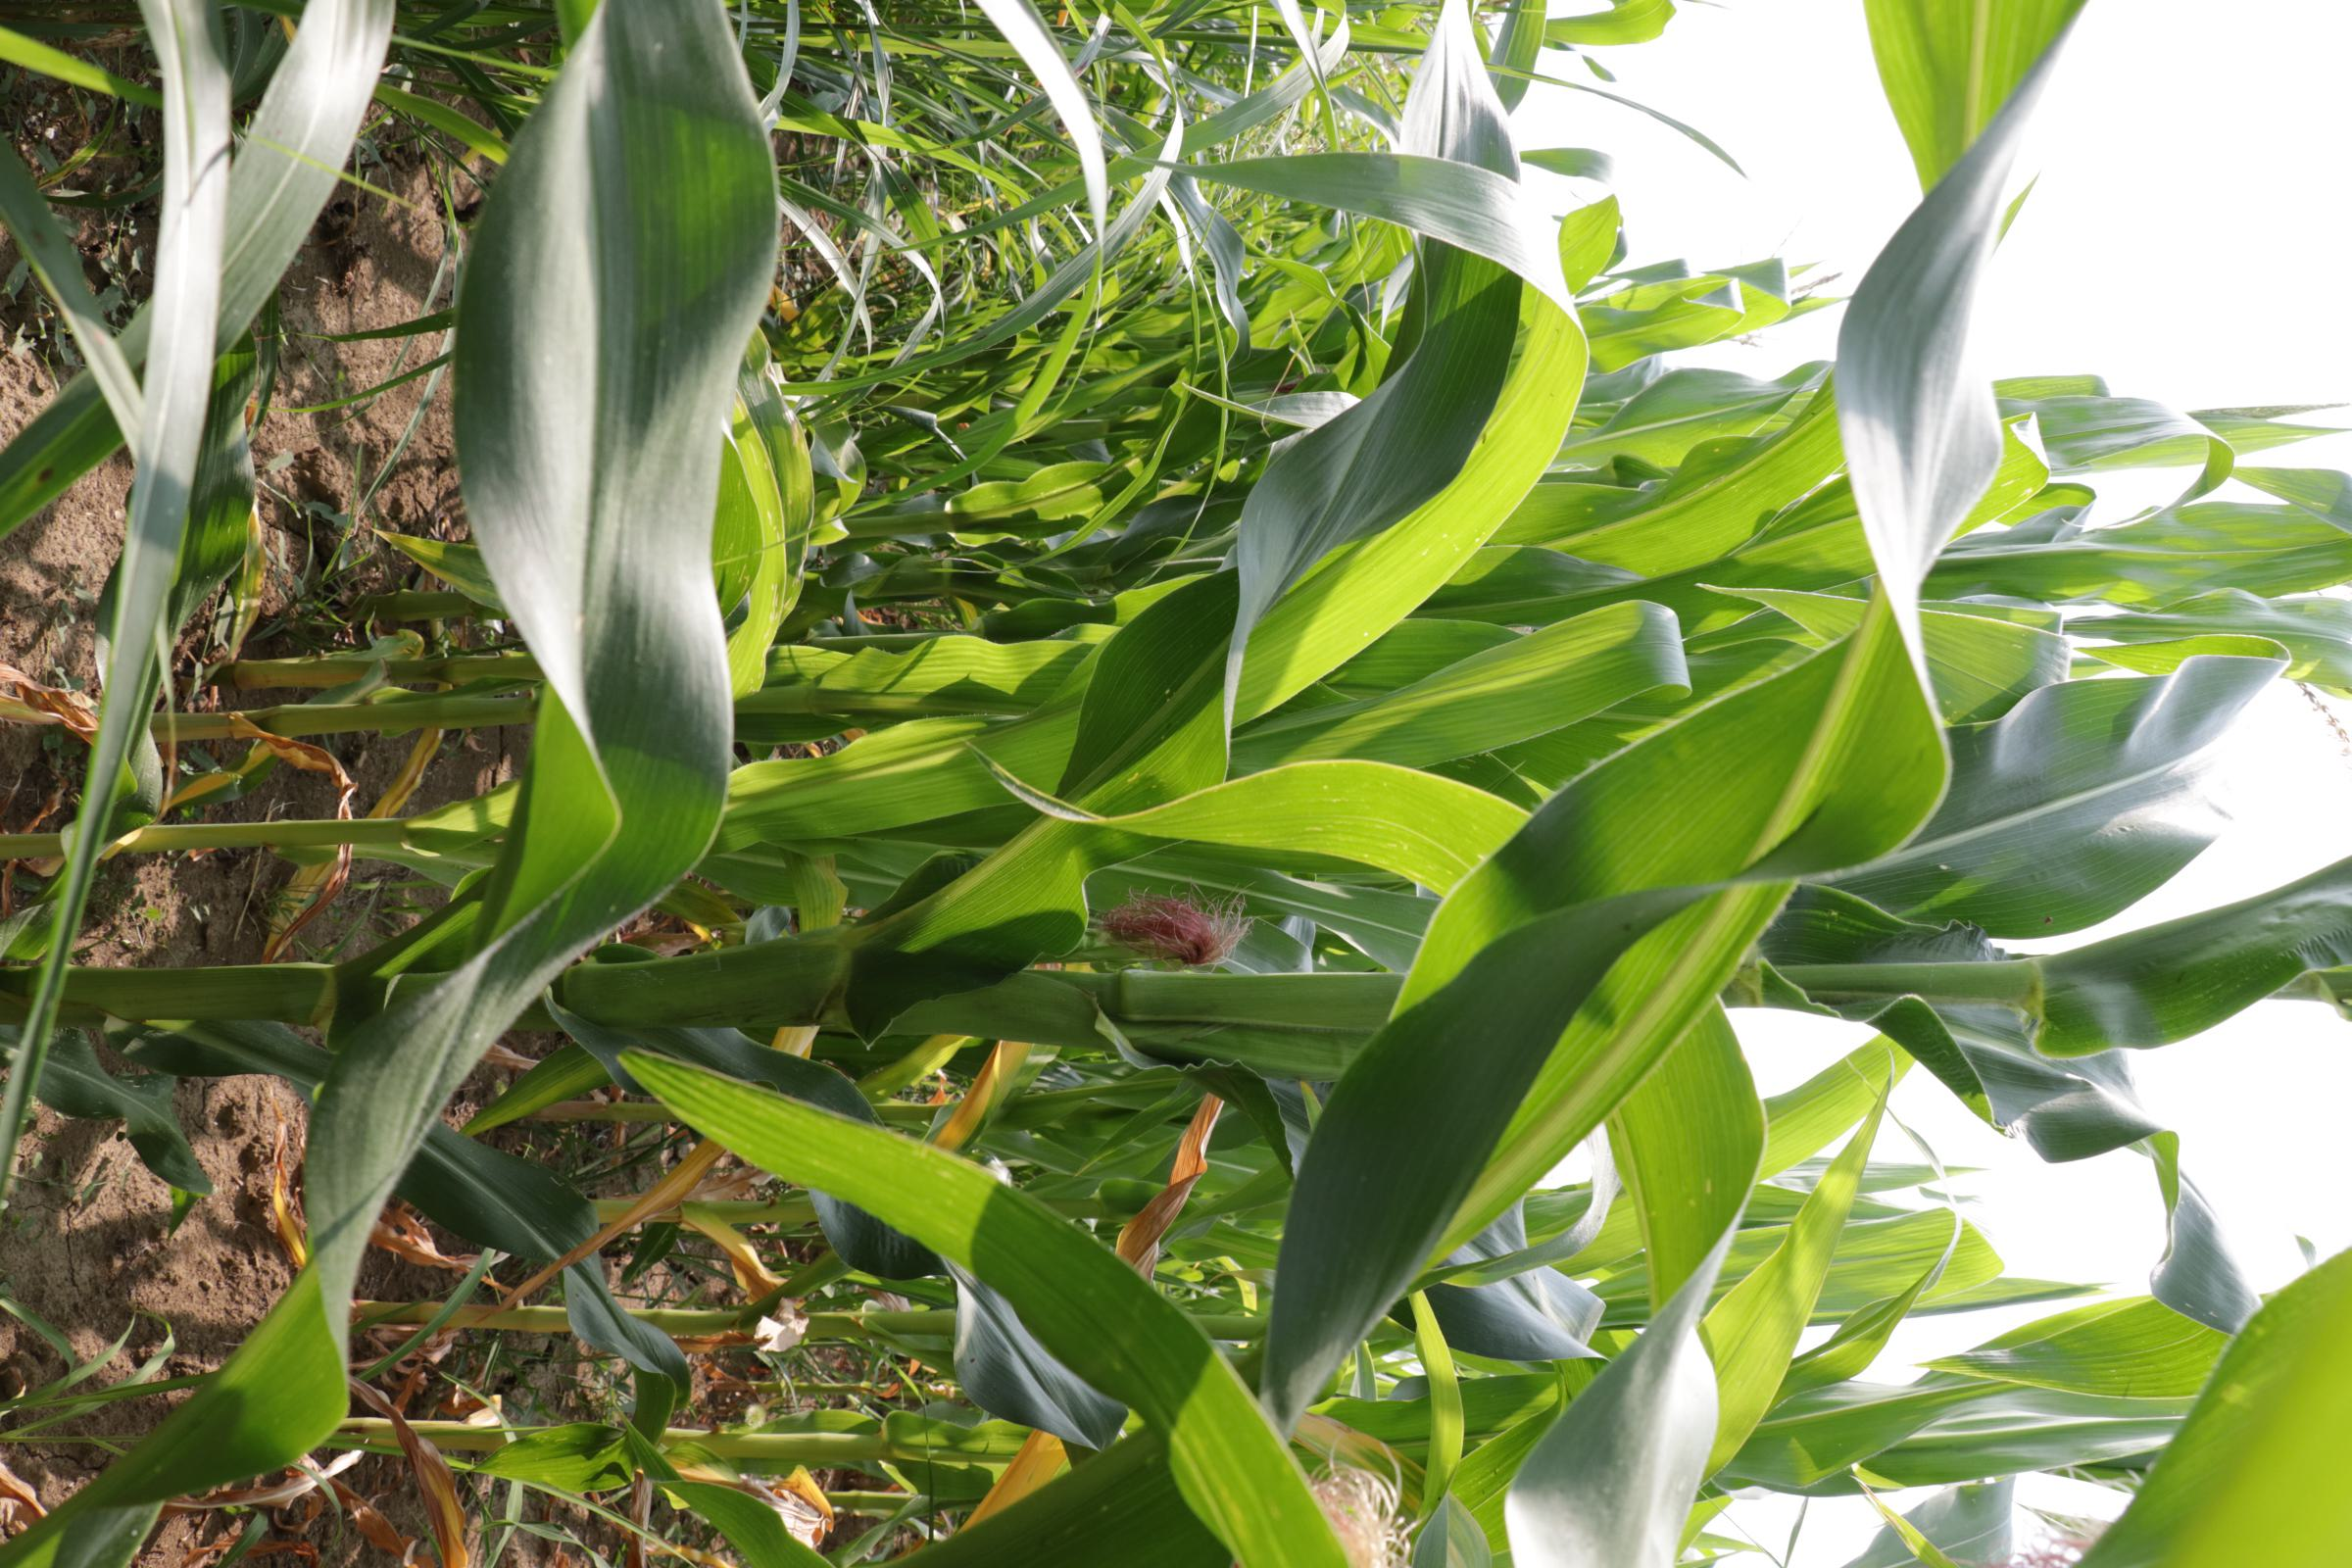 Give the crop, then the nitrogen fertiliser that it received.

maize, reduced nitrogen fertilisation
